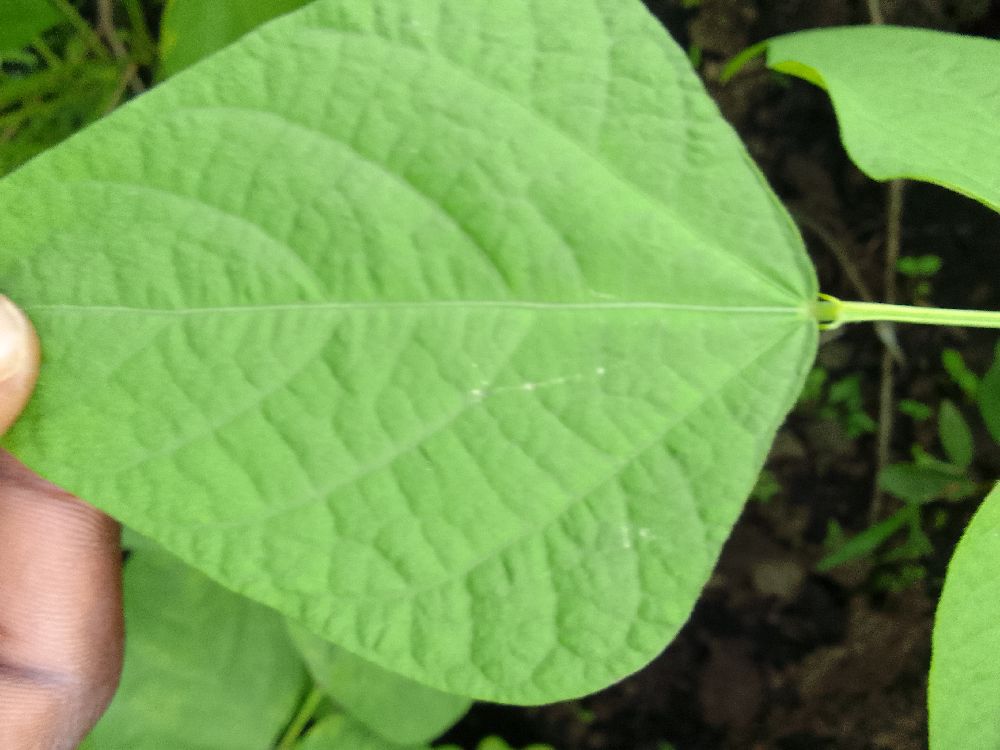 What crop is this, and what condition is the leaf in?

common bean, healthy
